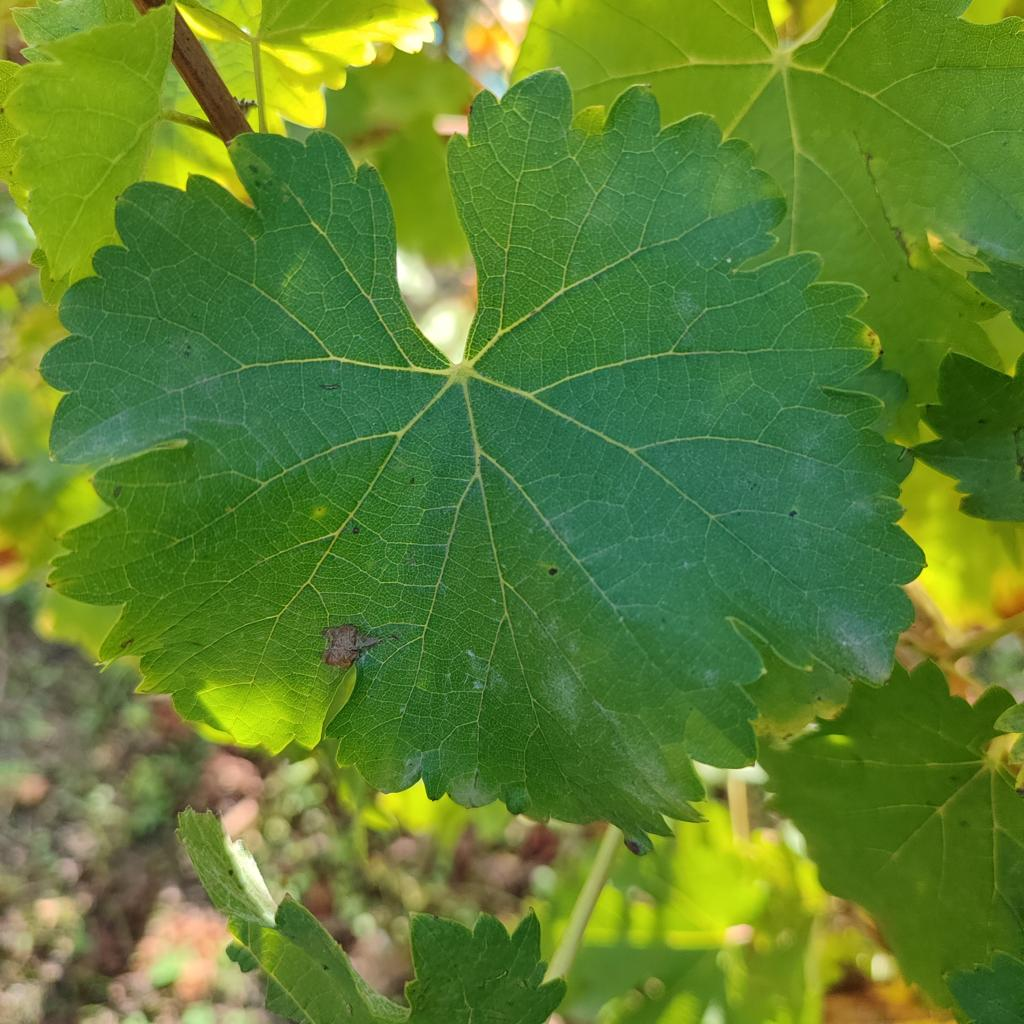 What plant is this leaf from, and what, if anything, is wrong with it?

grapevine, powdery mildew
